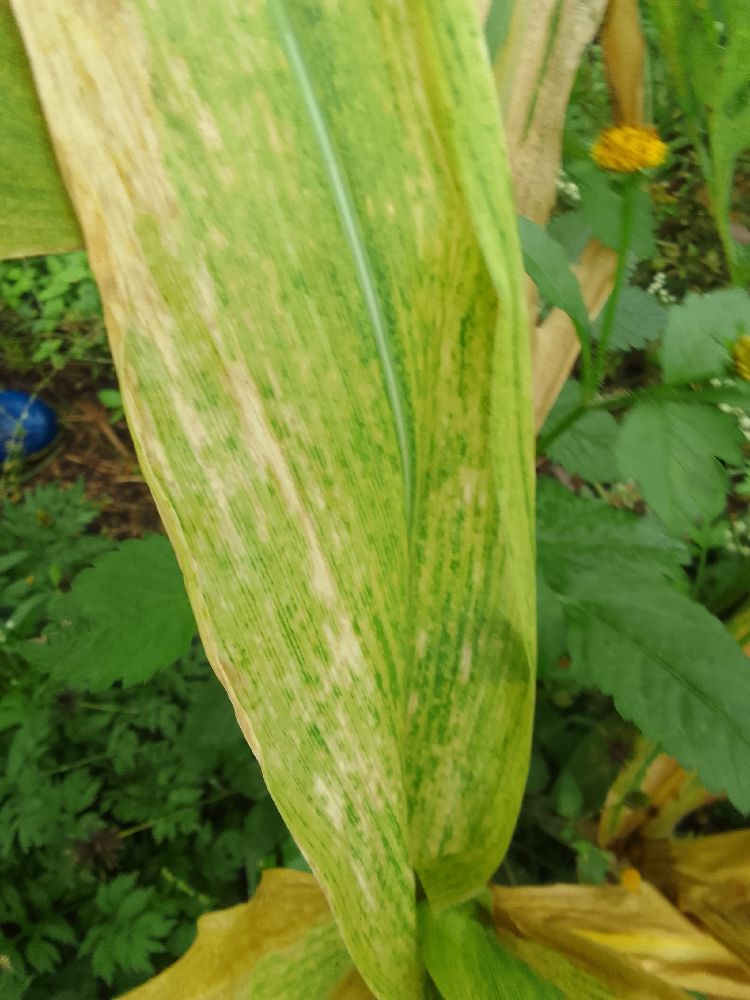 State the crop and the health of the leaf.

maize, maize lethal necrosis
